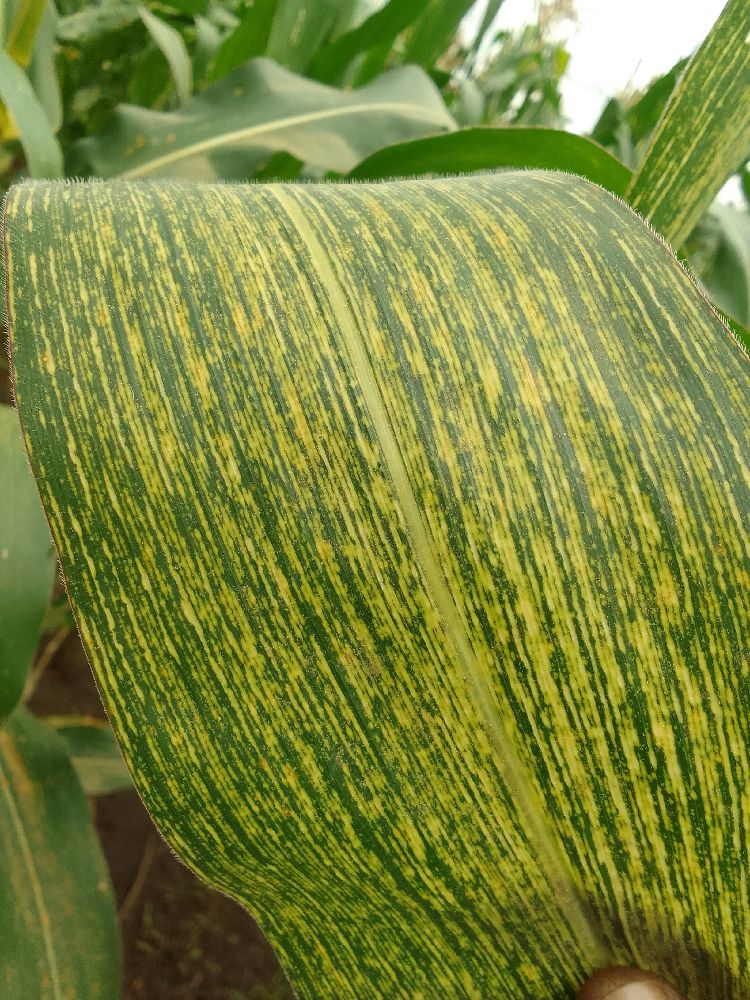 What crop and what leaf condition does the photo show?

maize, maize streak virus
